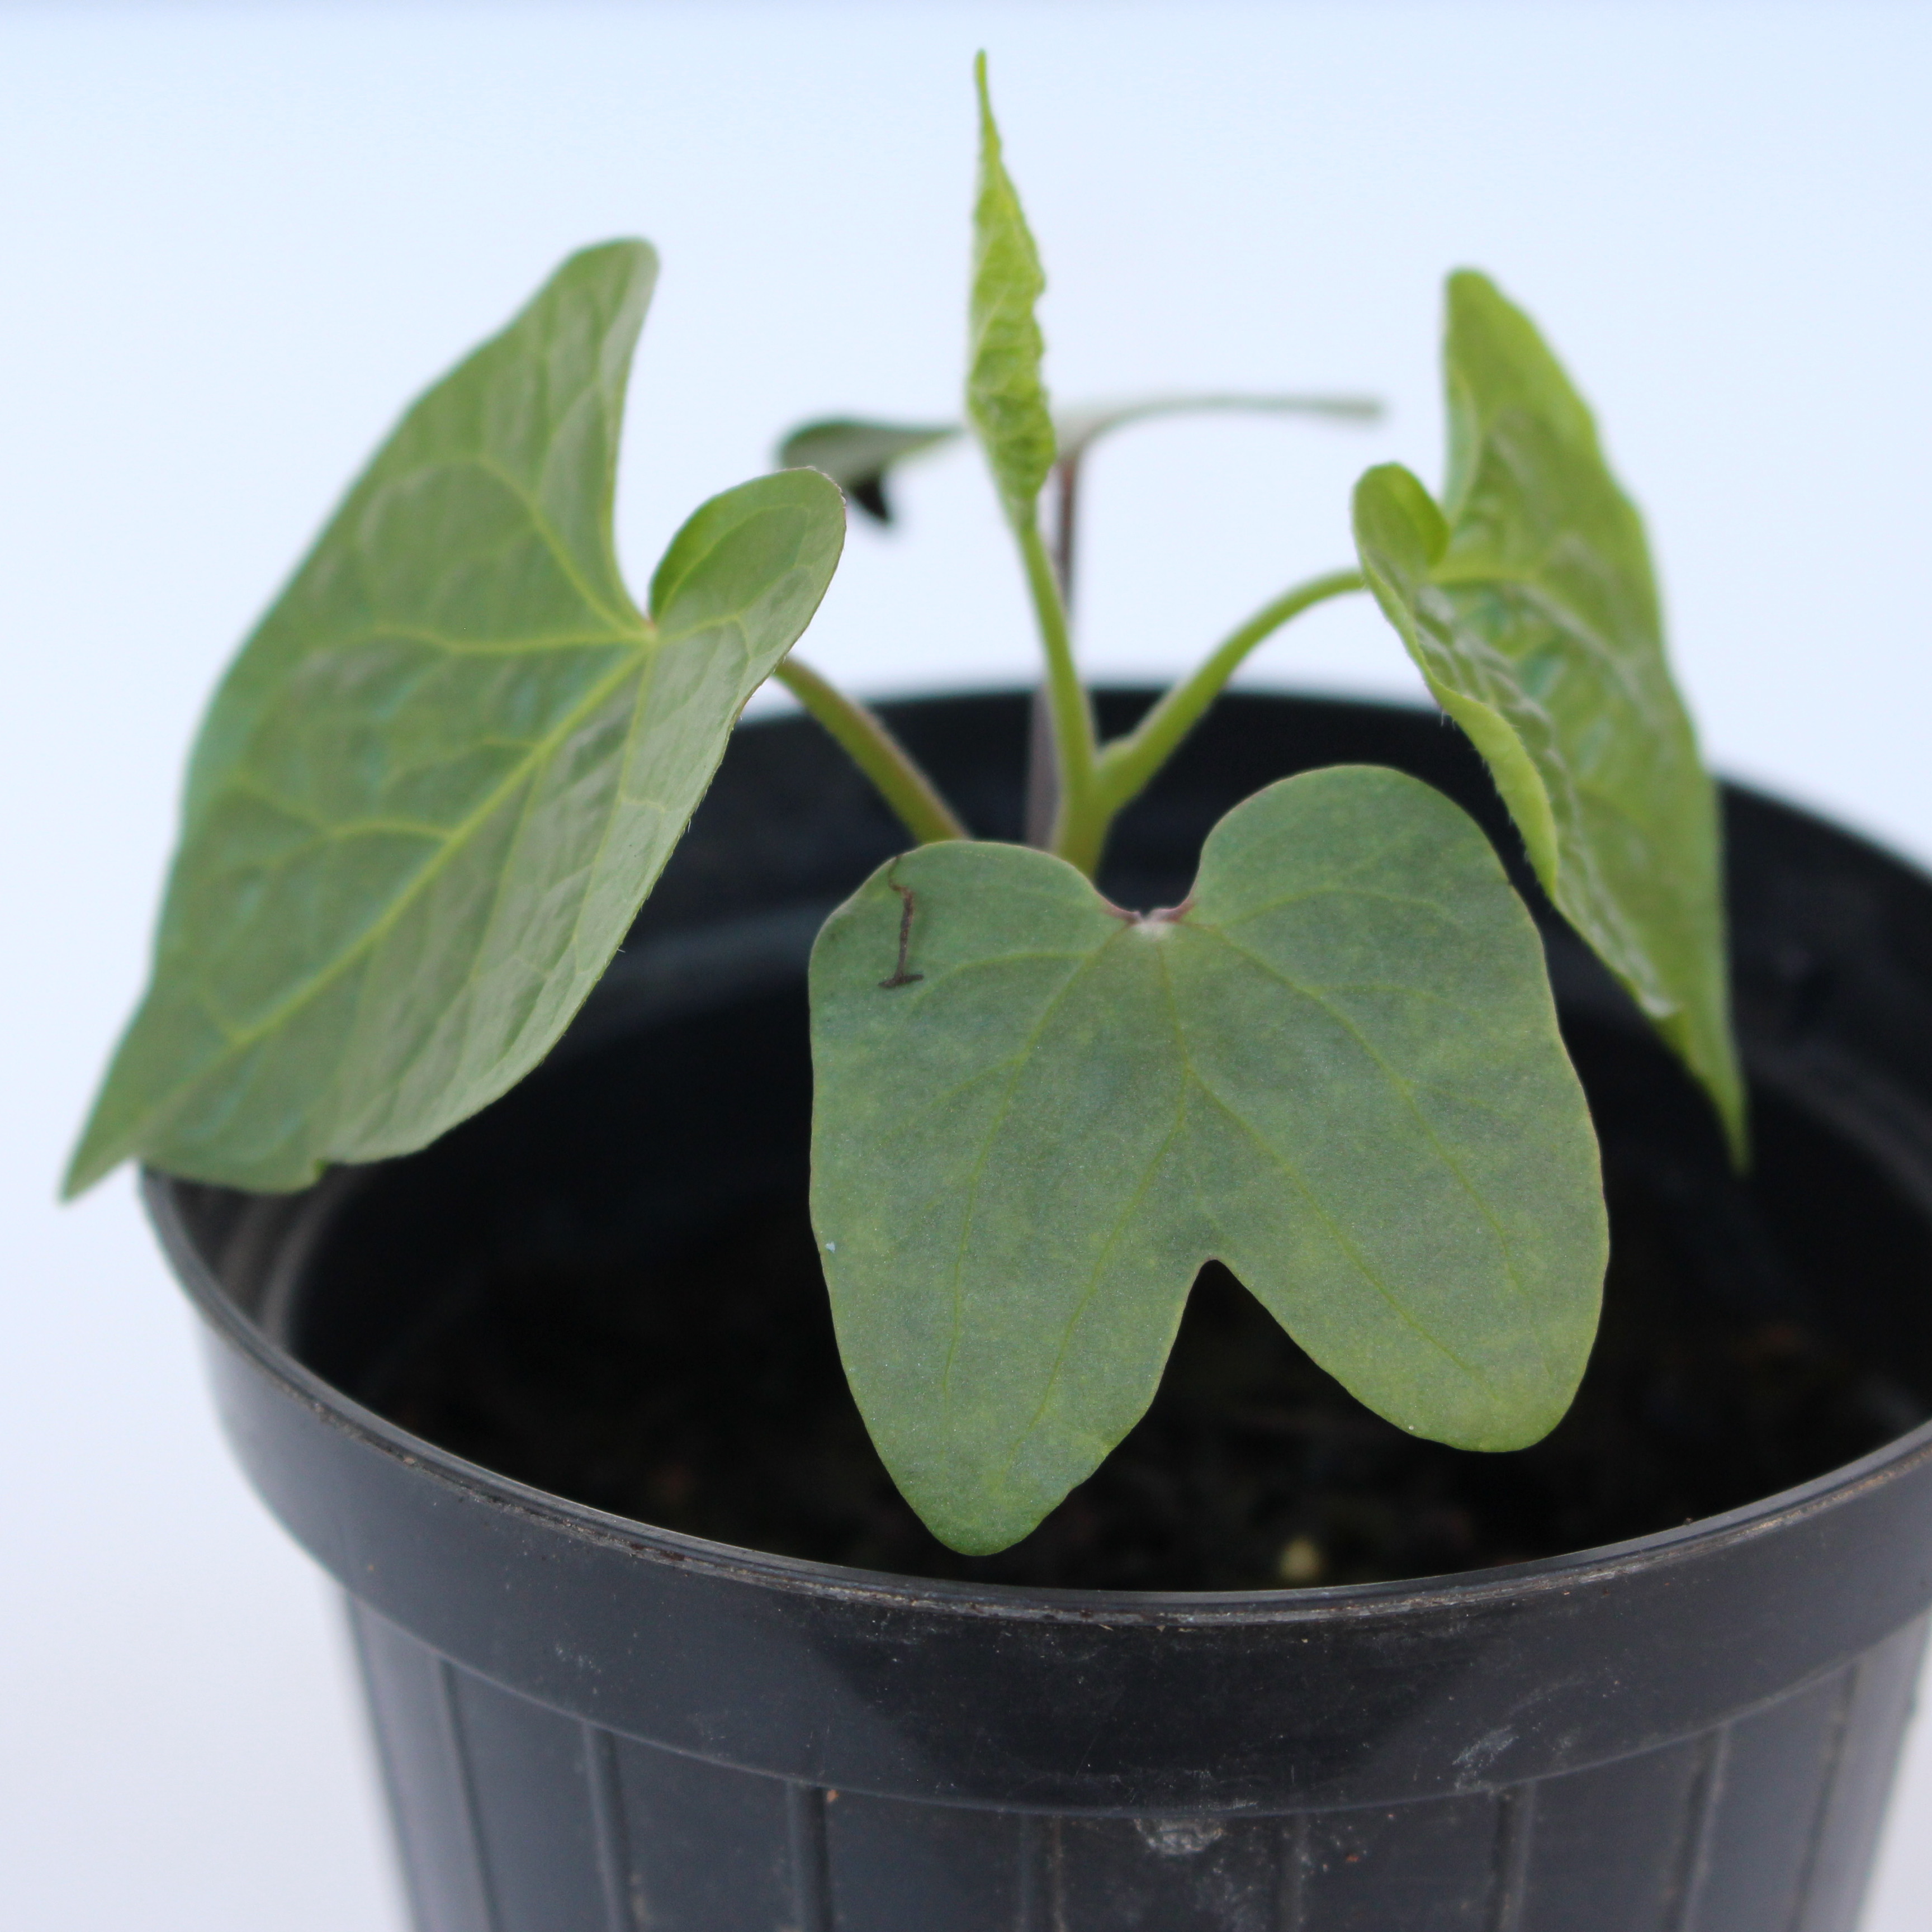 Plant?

Convolvulus arvensis
